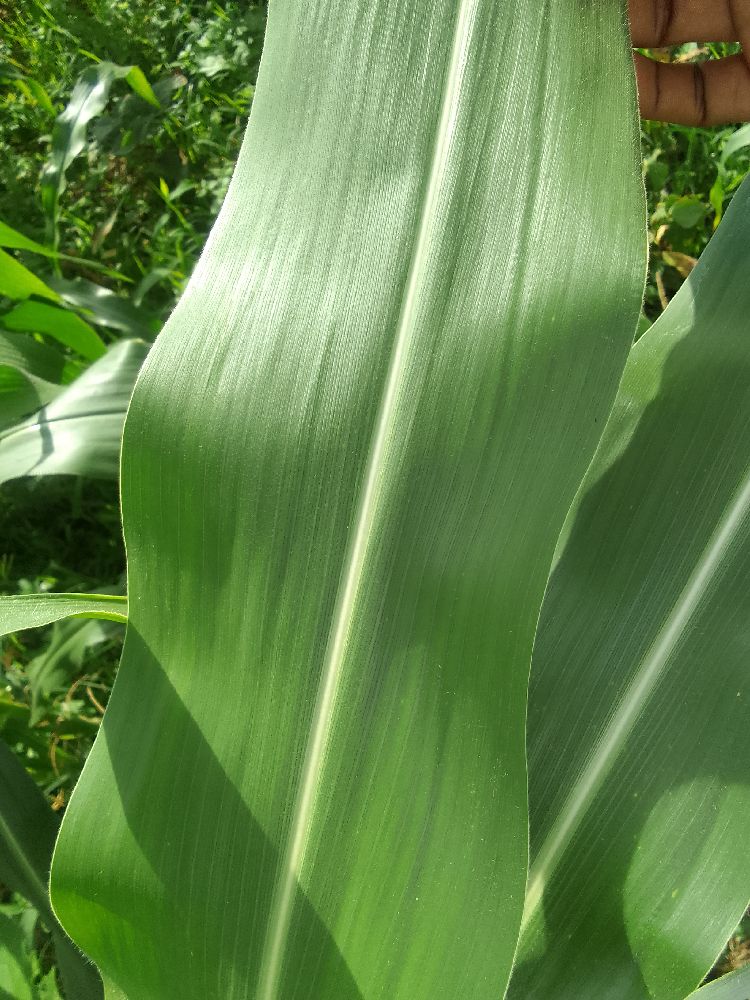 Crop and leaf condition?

maize, healthy
